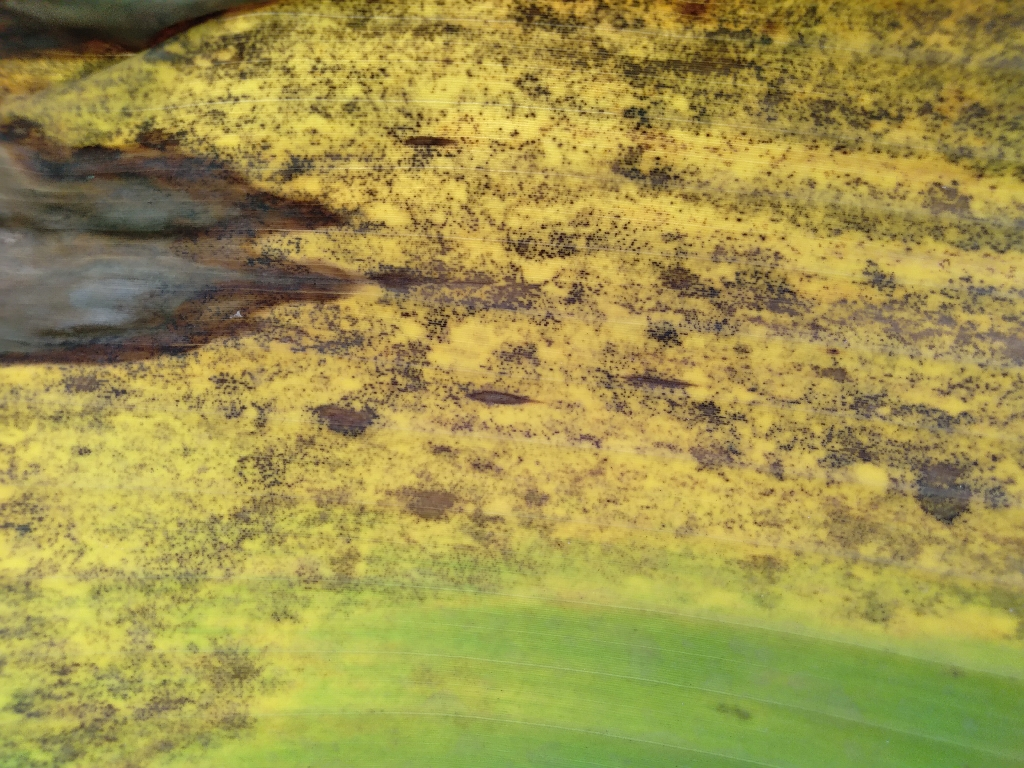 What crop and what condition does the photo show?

banana, black sigatoka
